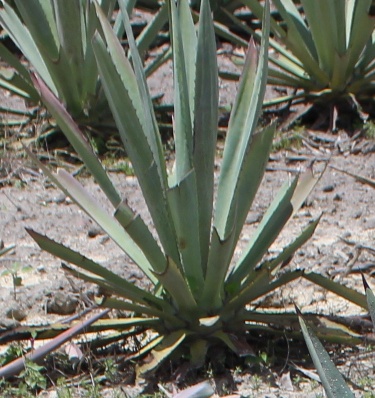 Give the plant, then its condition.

agave, small
